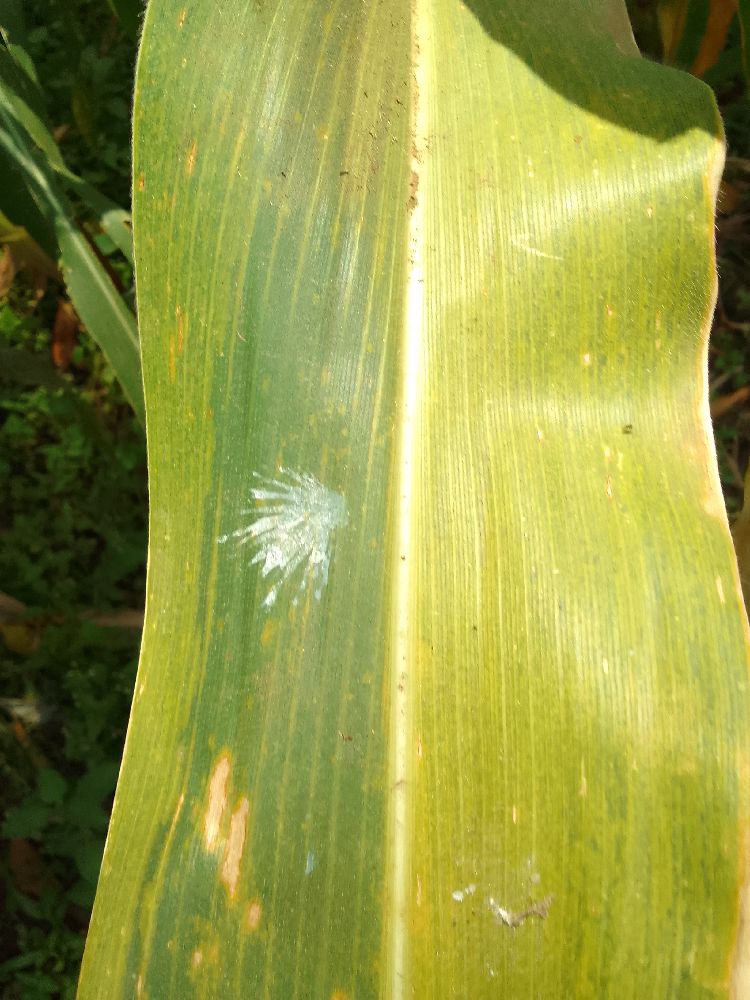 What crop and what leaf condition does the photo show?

maize, maize lethal necrosis
